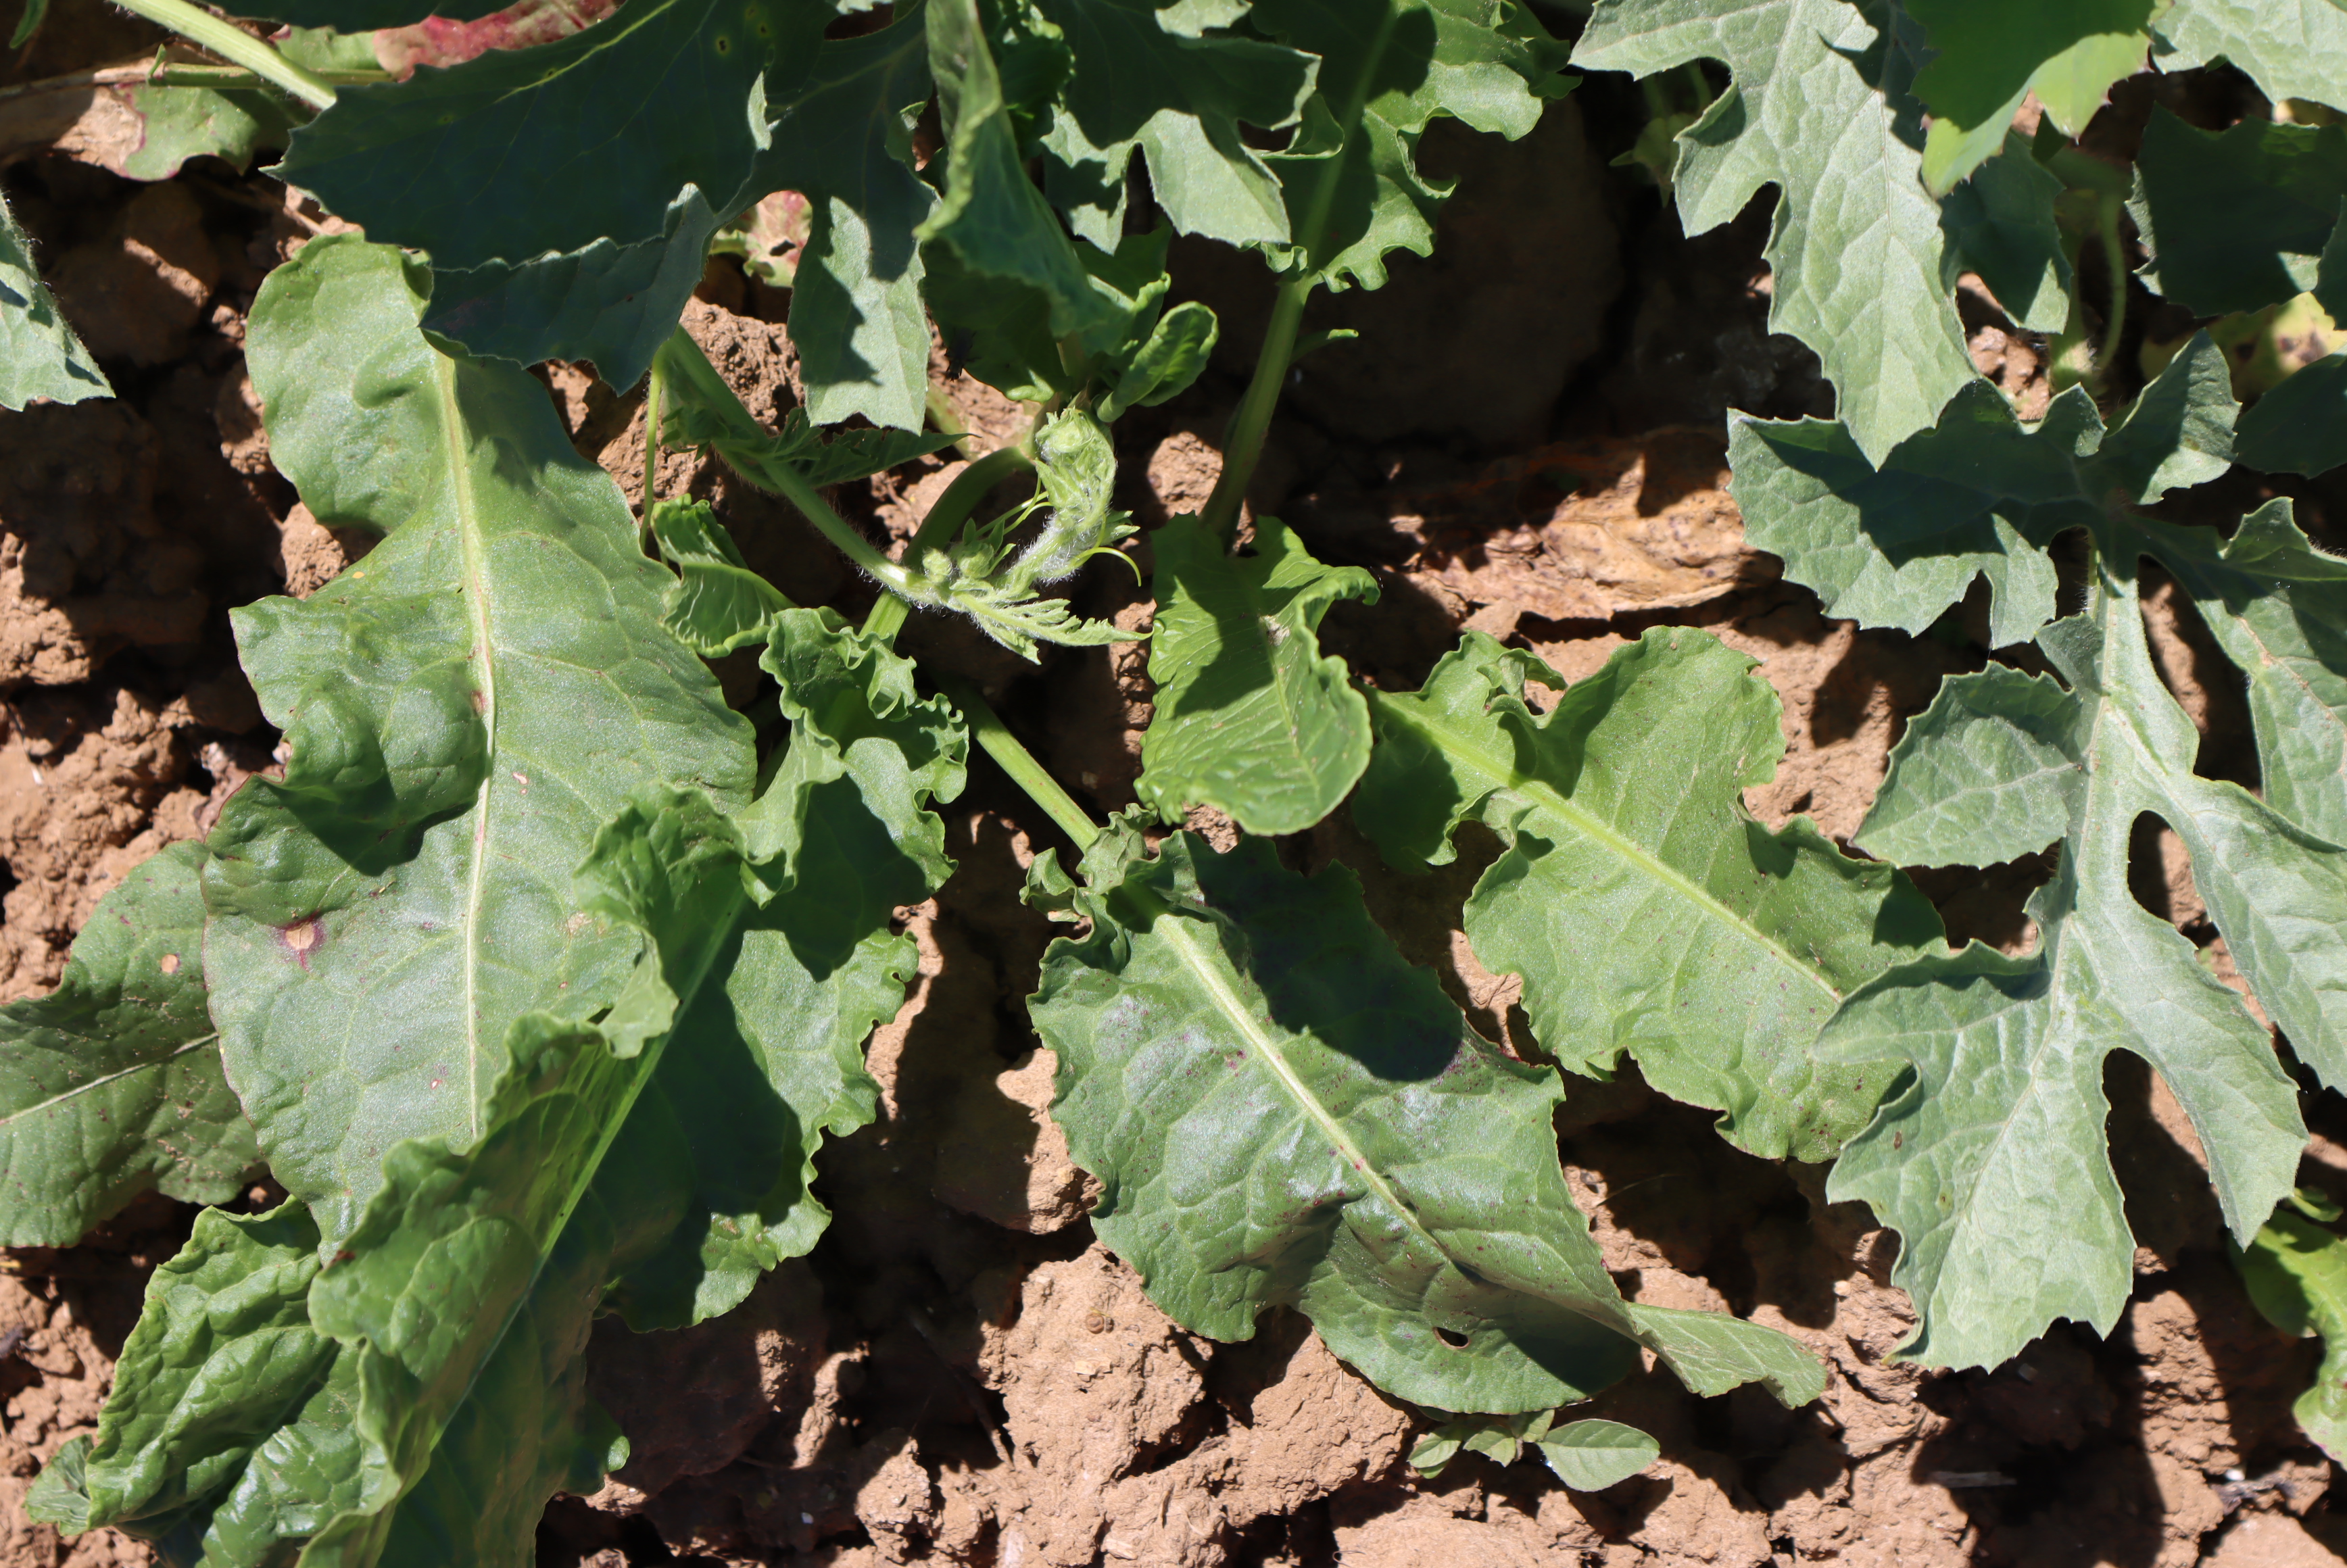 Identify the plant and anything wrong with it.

watermelon, weeds
